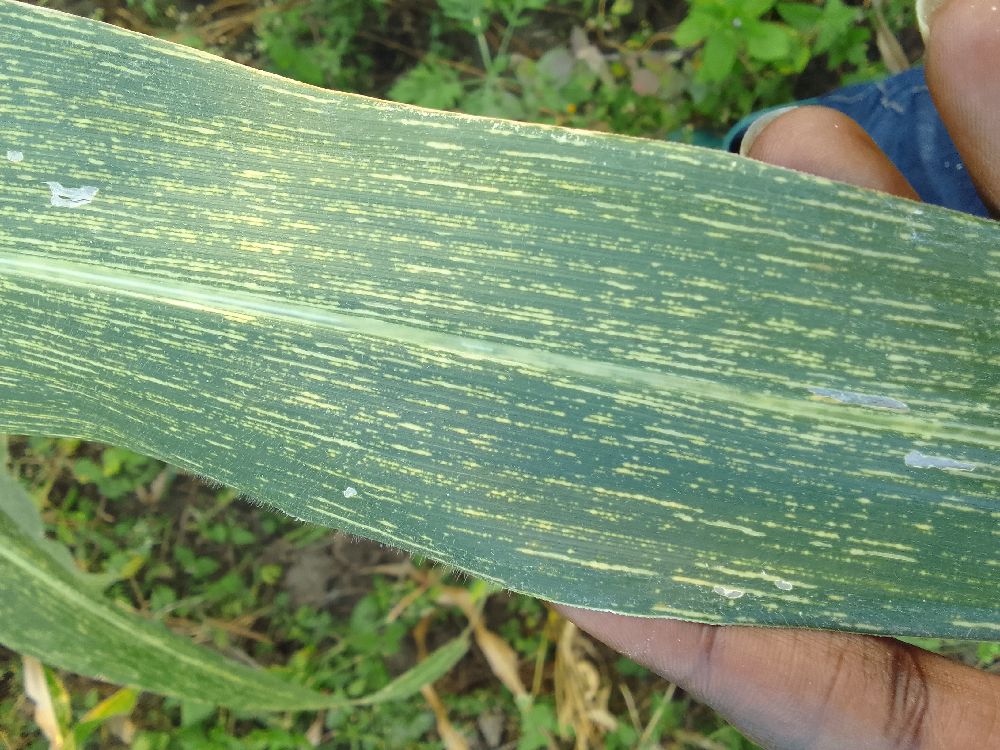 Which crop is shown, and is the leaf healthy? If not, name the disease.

maize, maize streak virus
